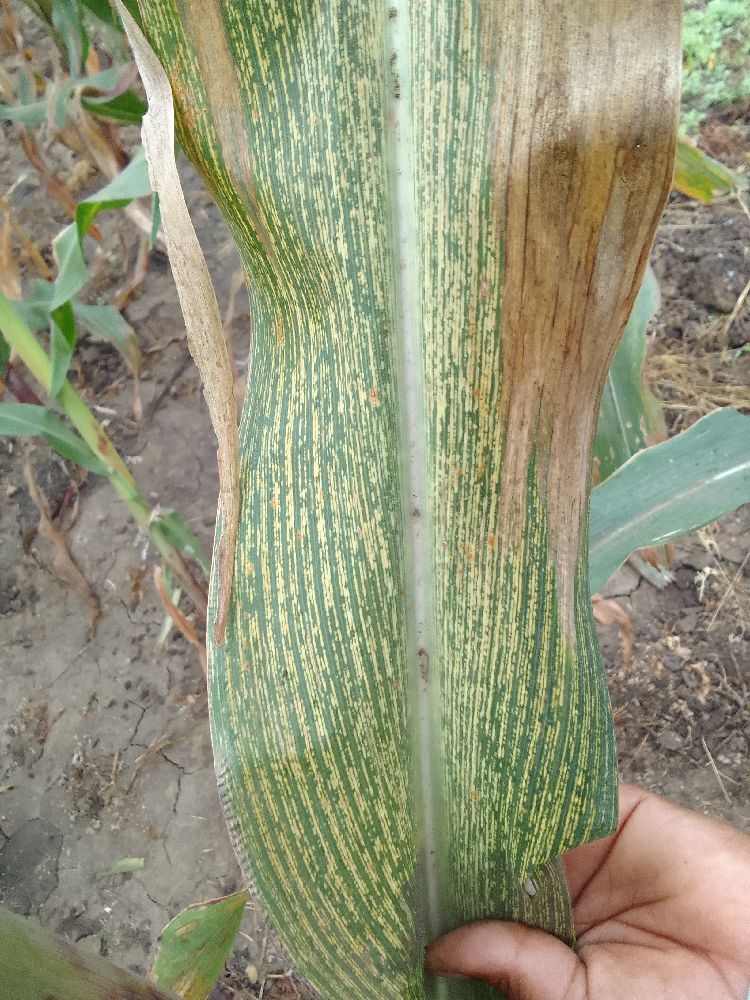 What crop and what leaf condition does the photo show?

maize, maize streak virus
